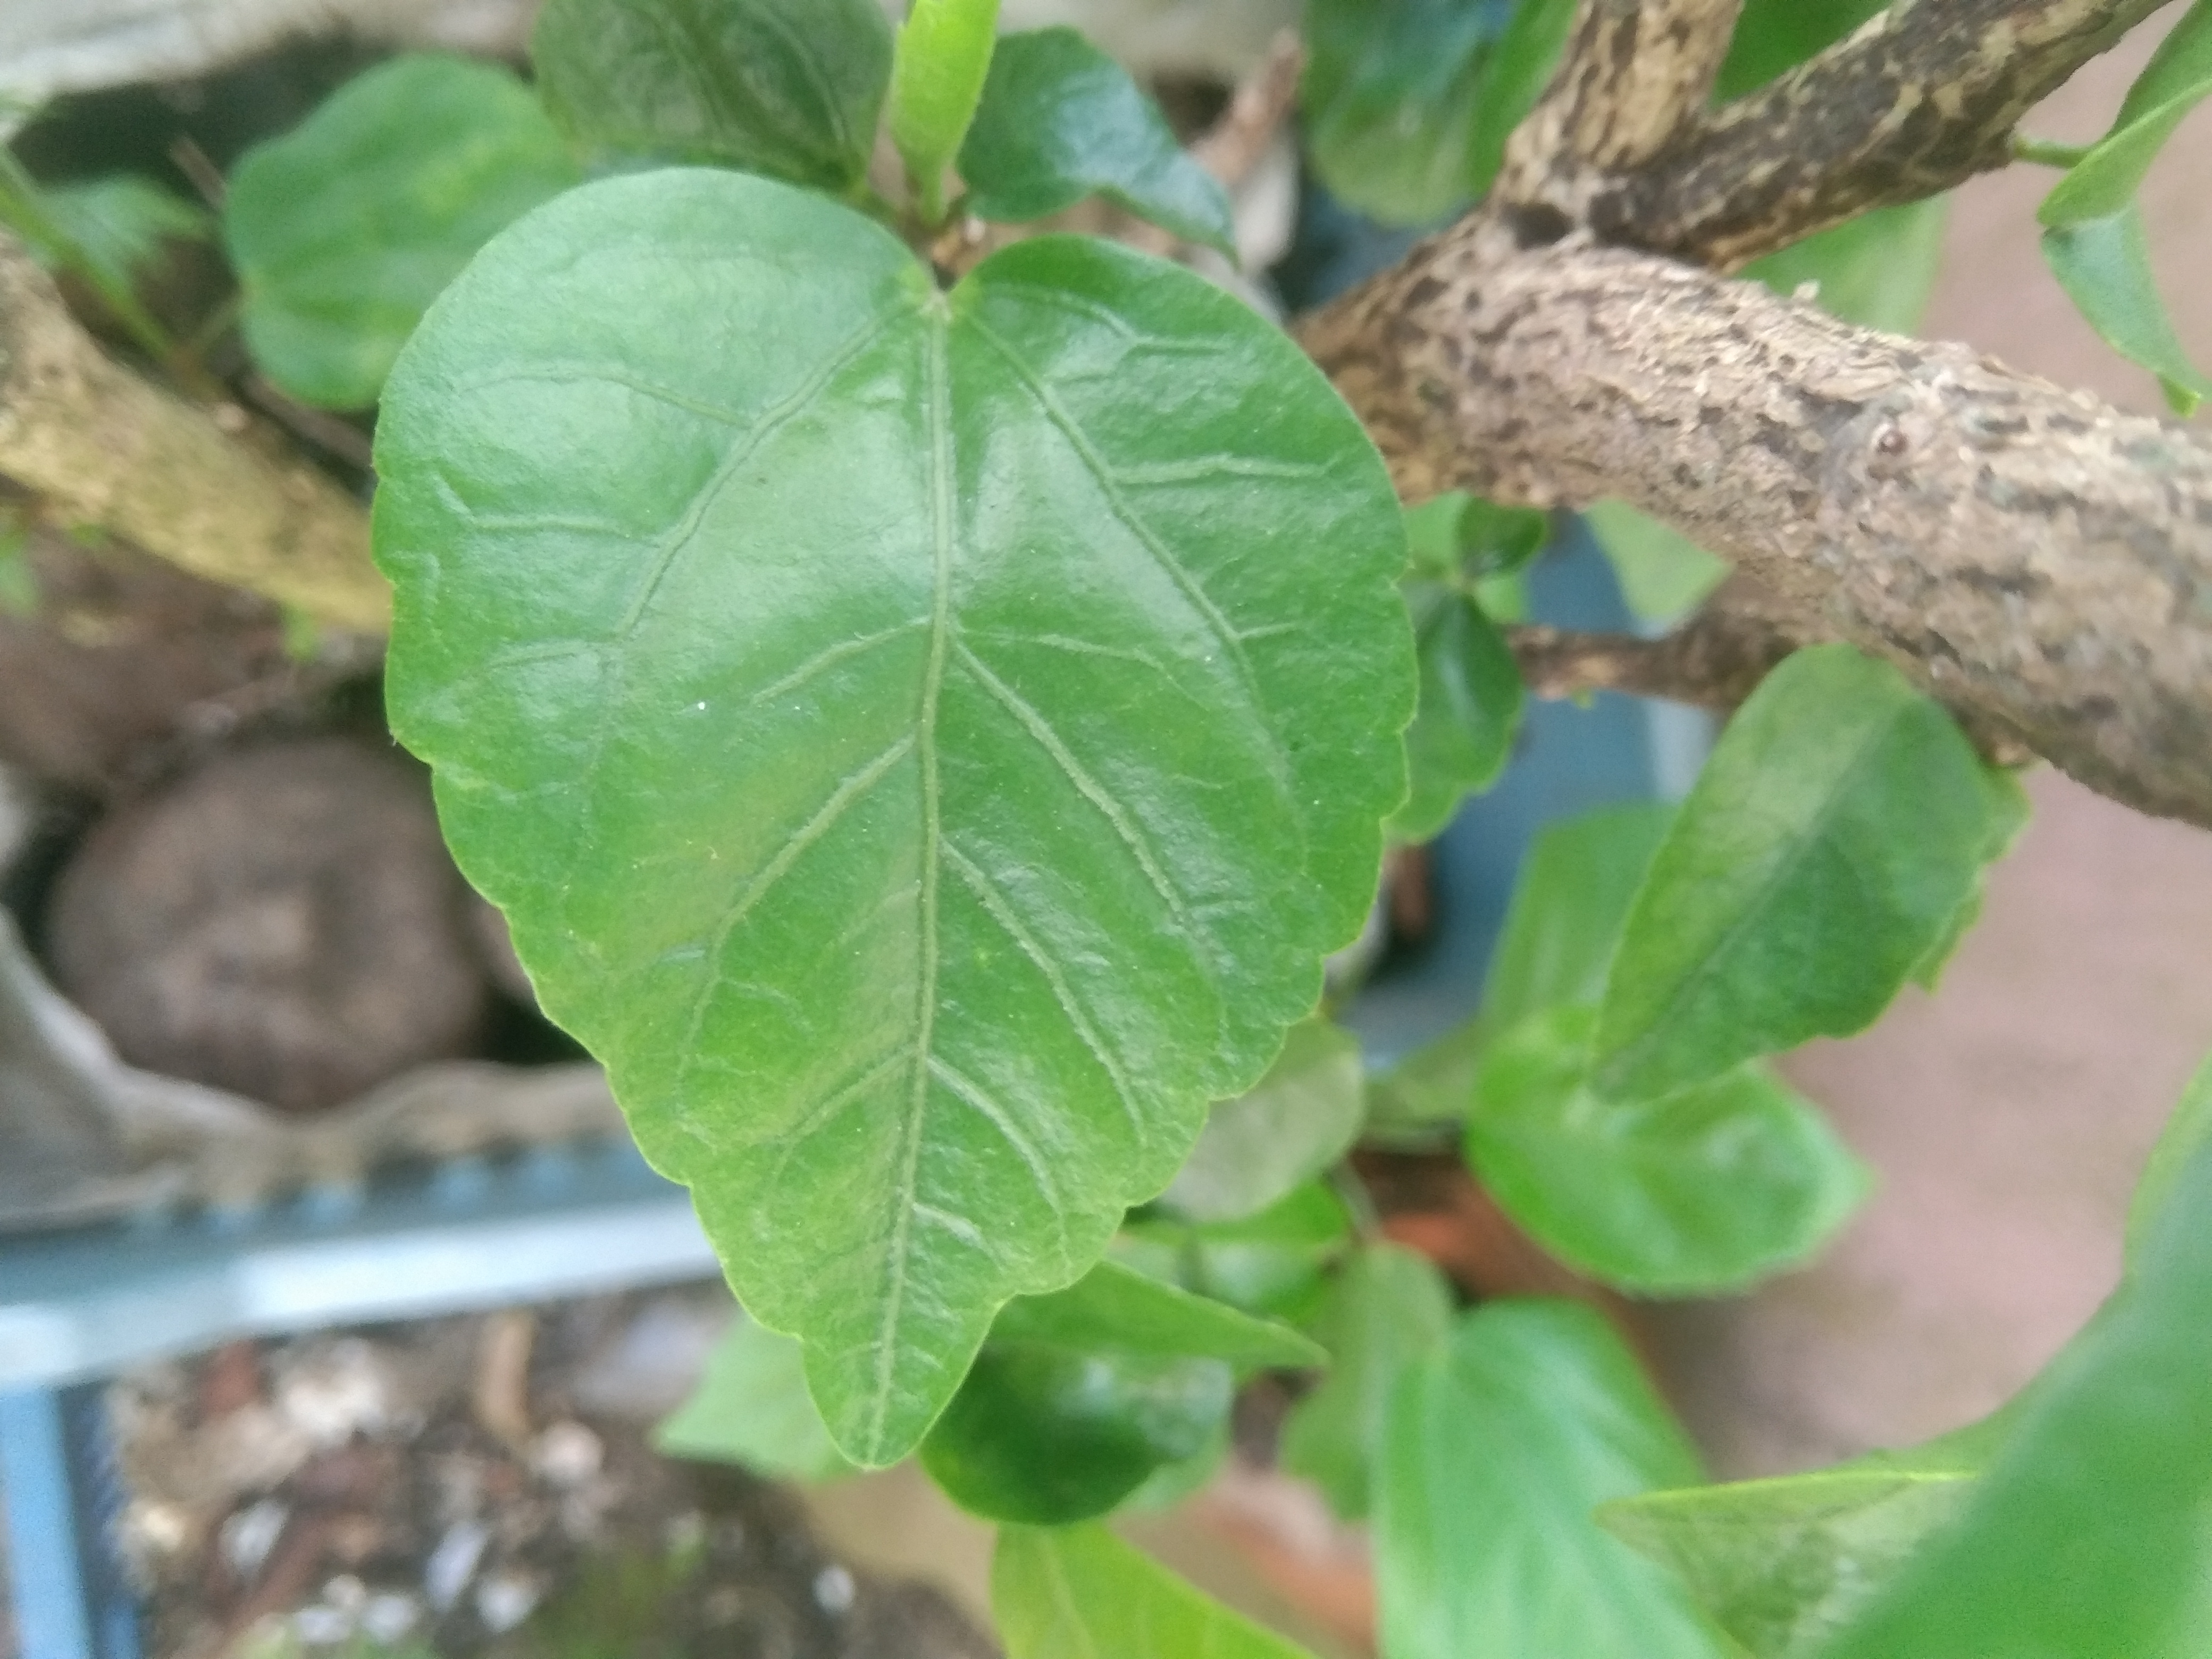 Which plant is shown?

hibiscus
